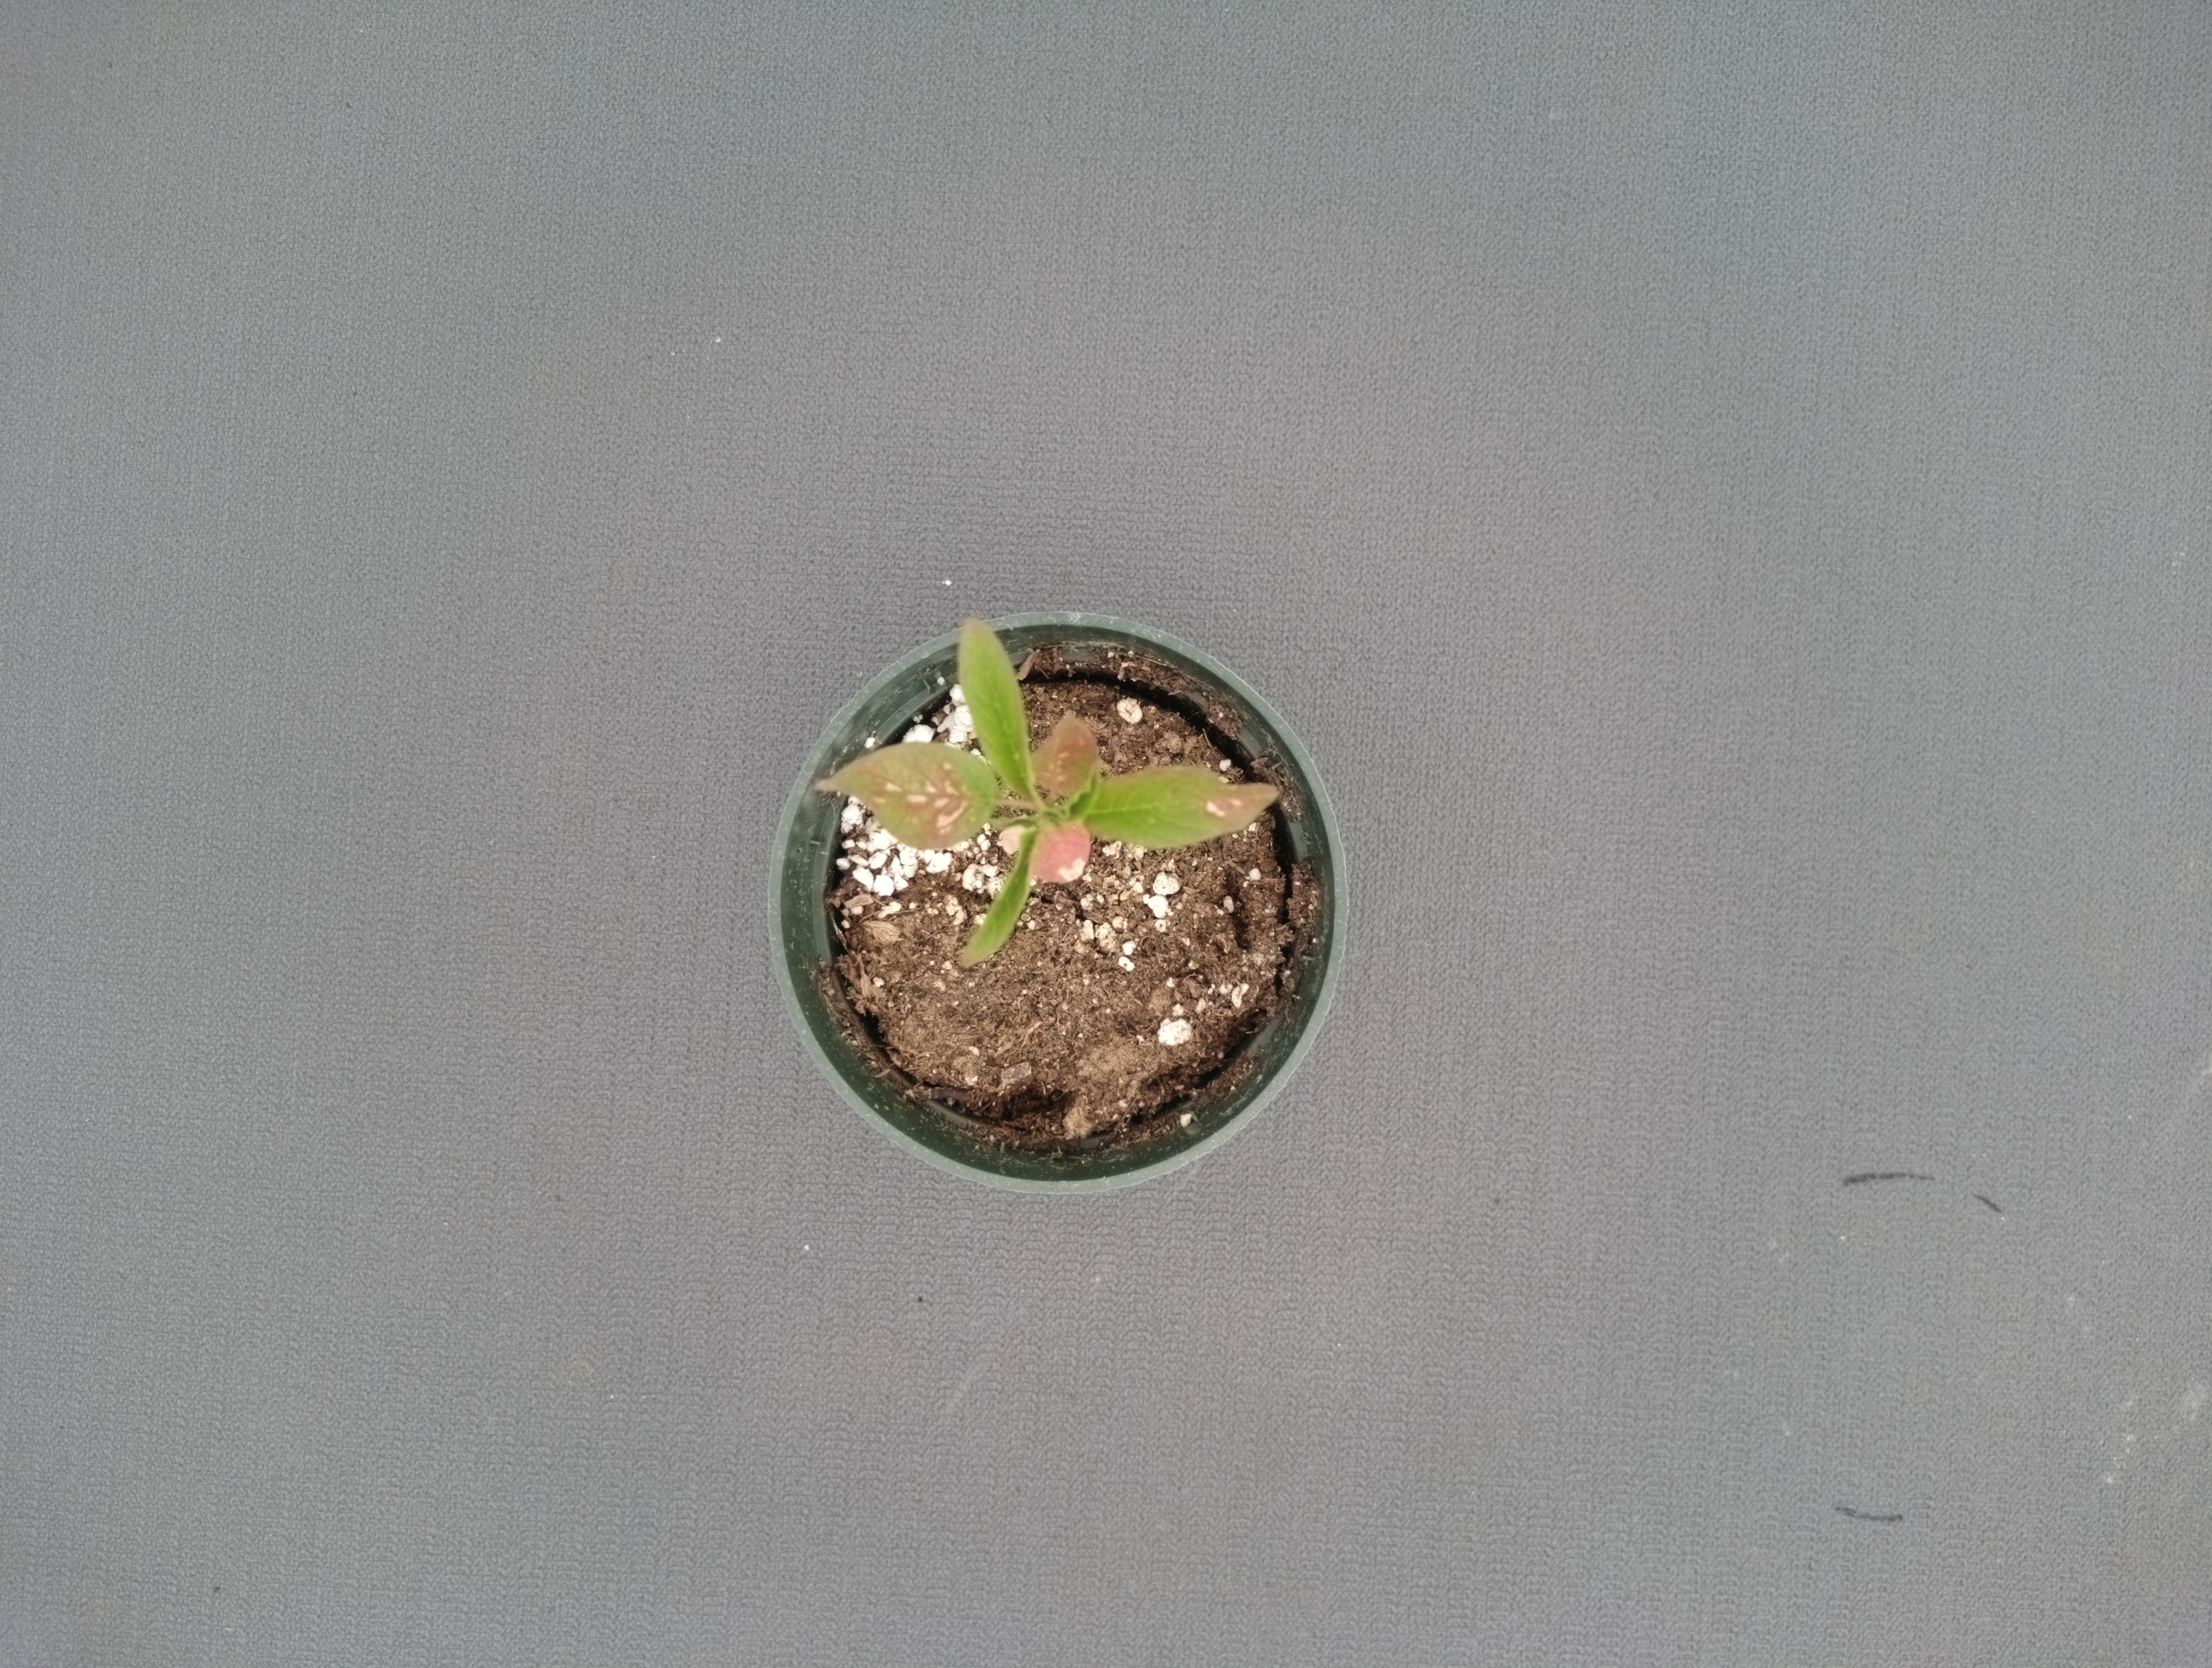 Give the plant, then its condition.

waterhemp, healthy untreated
